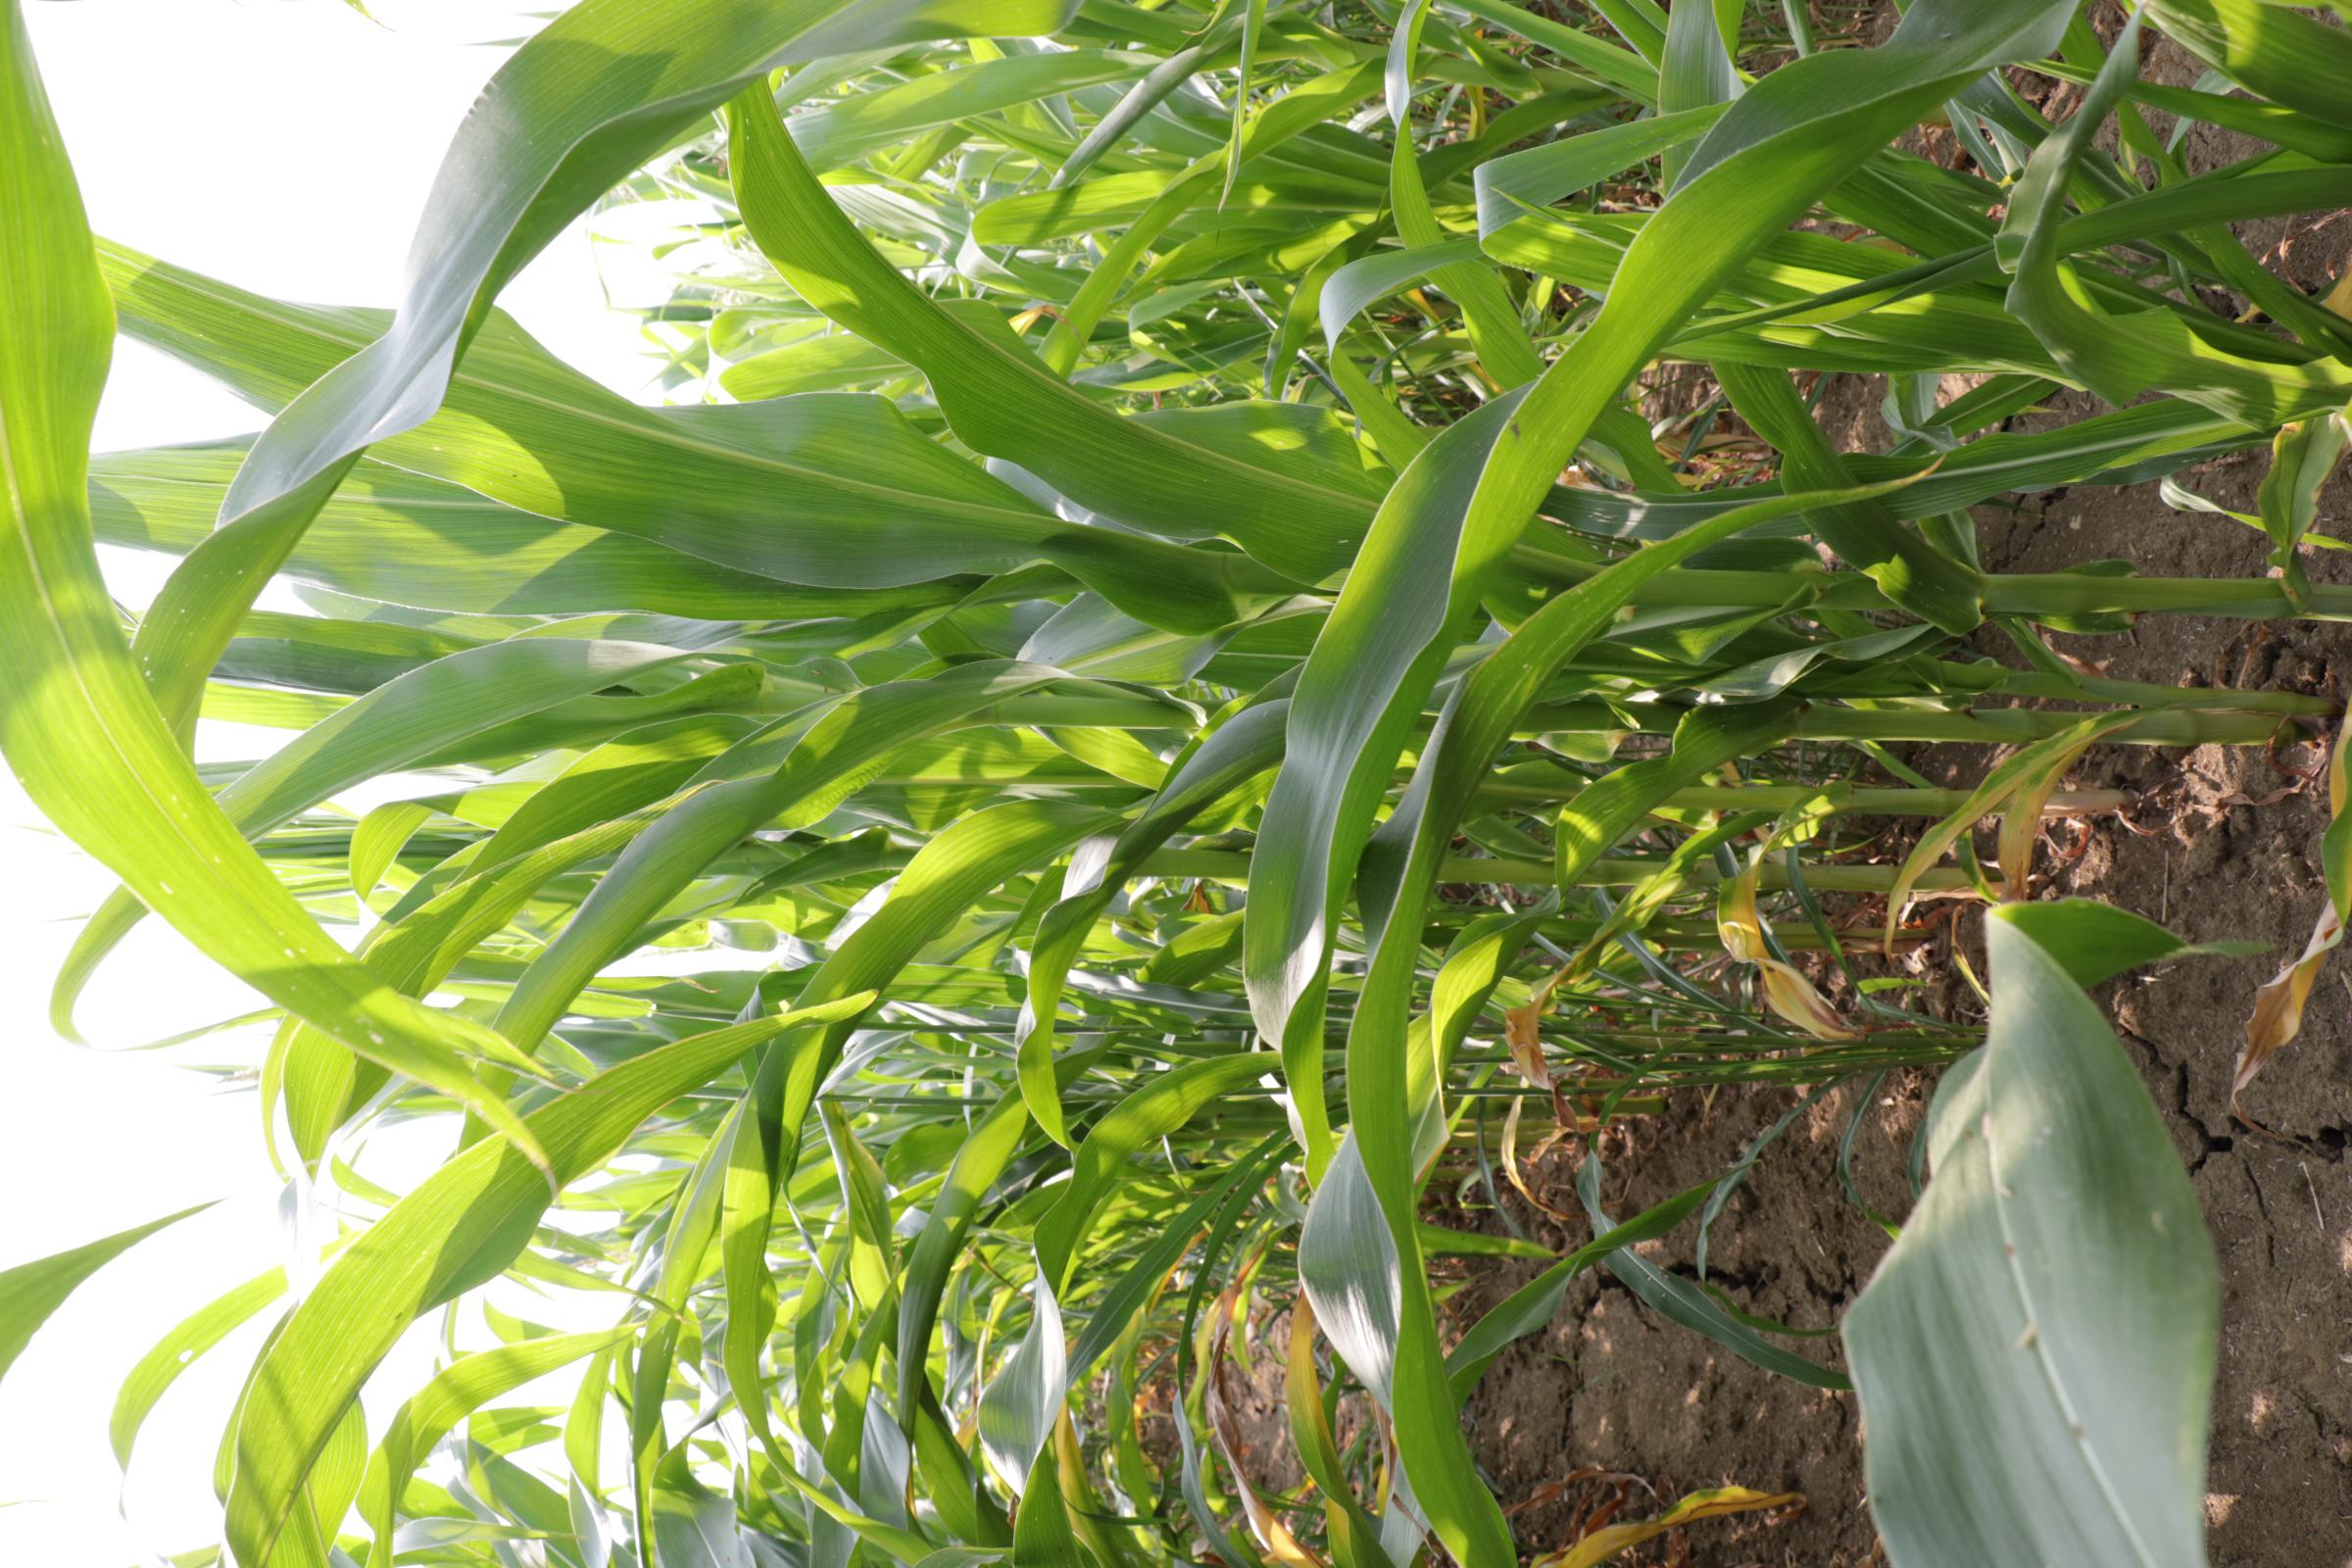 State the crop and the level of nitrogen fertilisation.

maize, reduced nitrogen fertilisation
